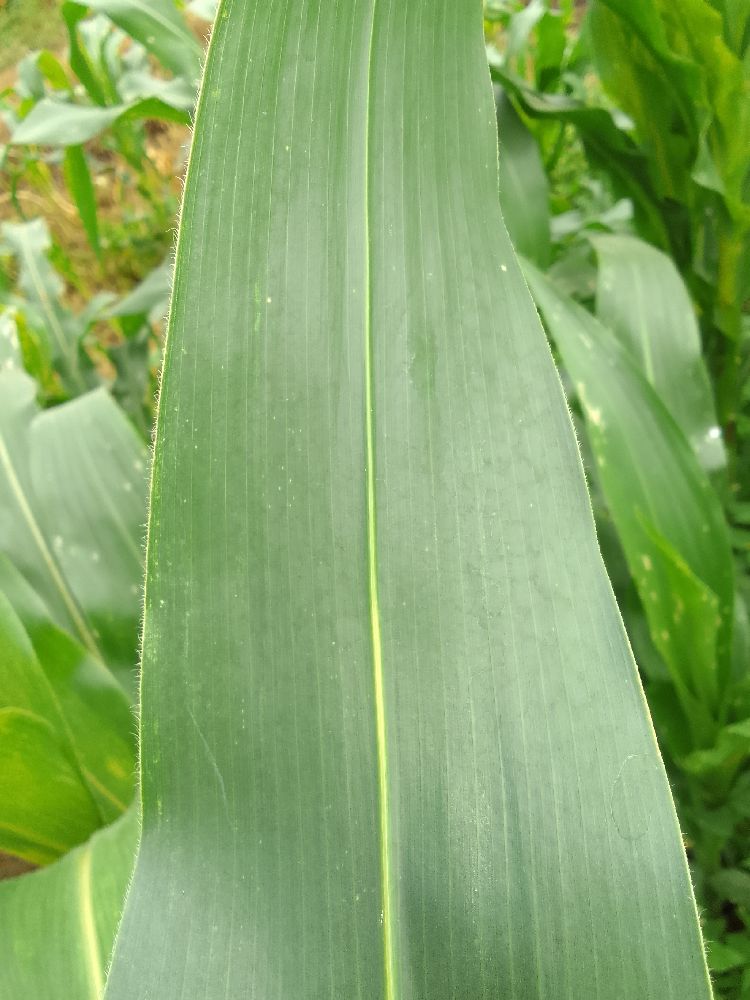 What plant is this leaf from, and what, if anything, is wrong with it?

maize, healthy
